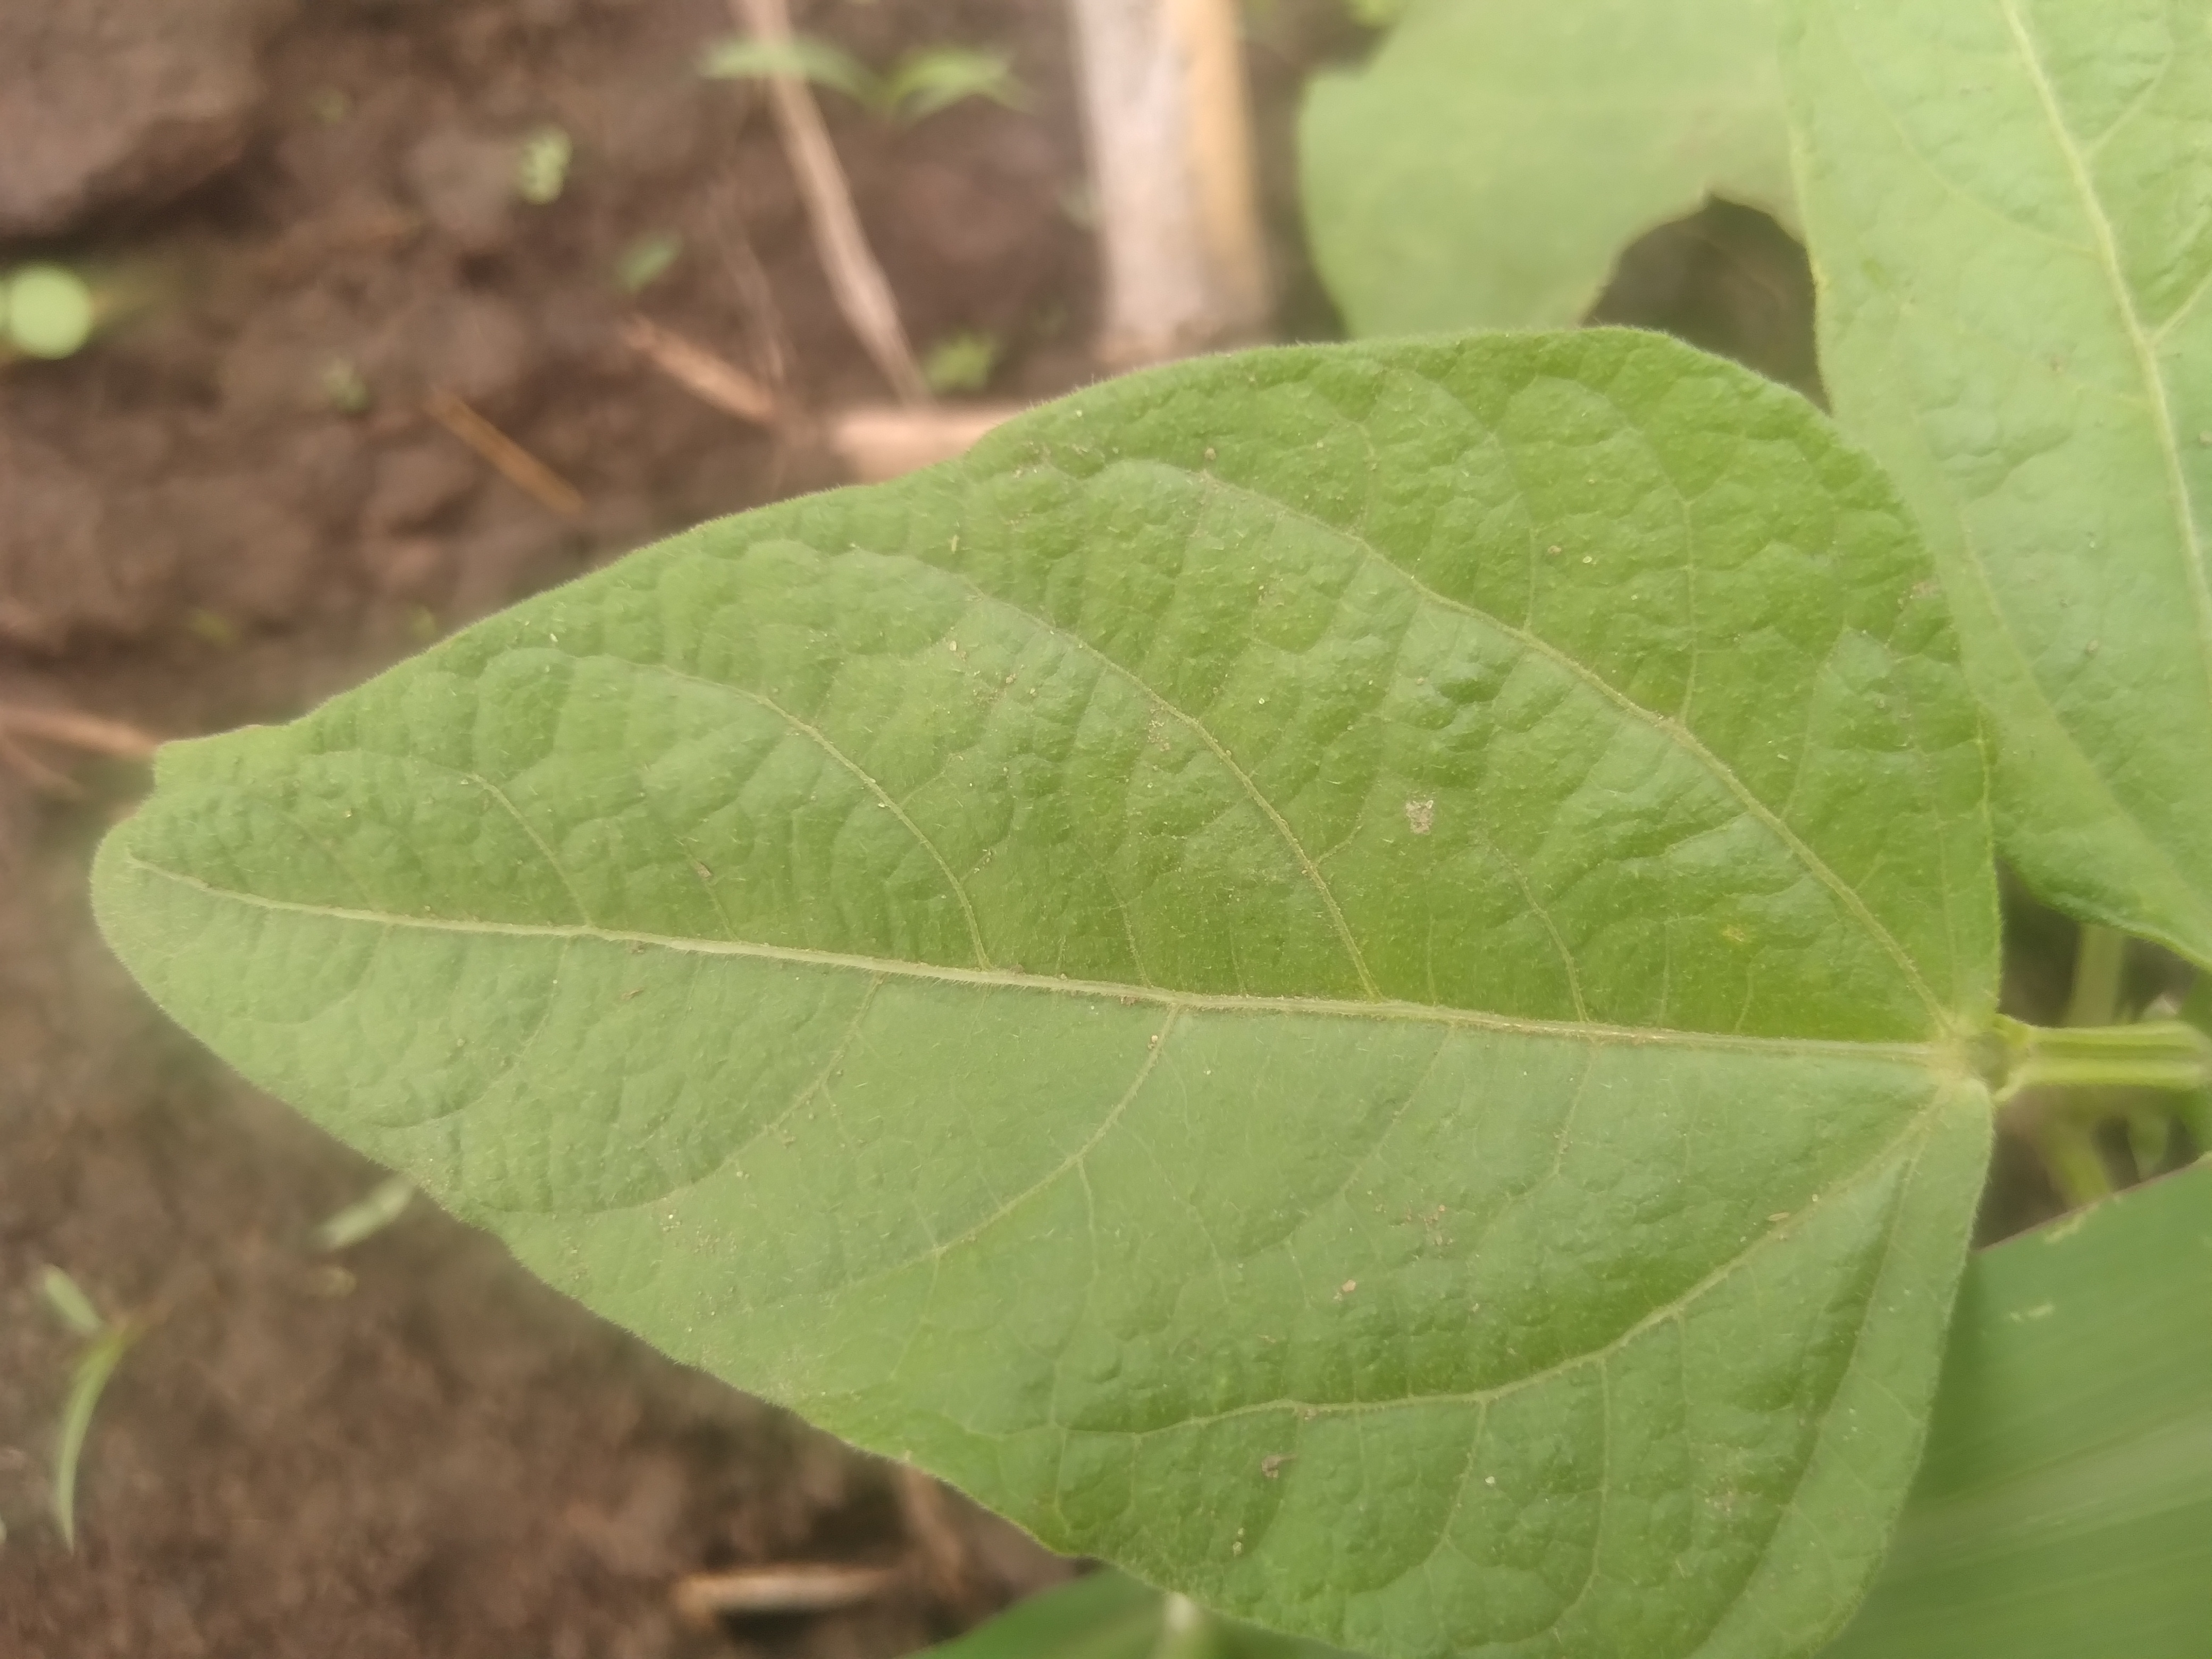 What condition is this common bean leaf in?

healthy
